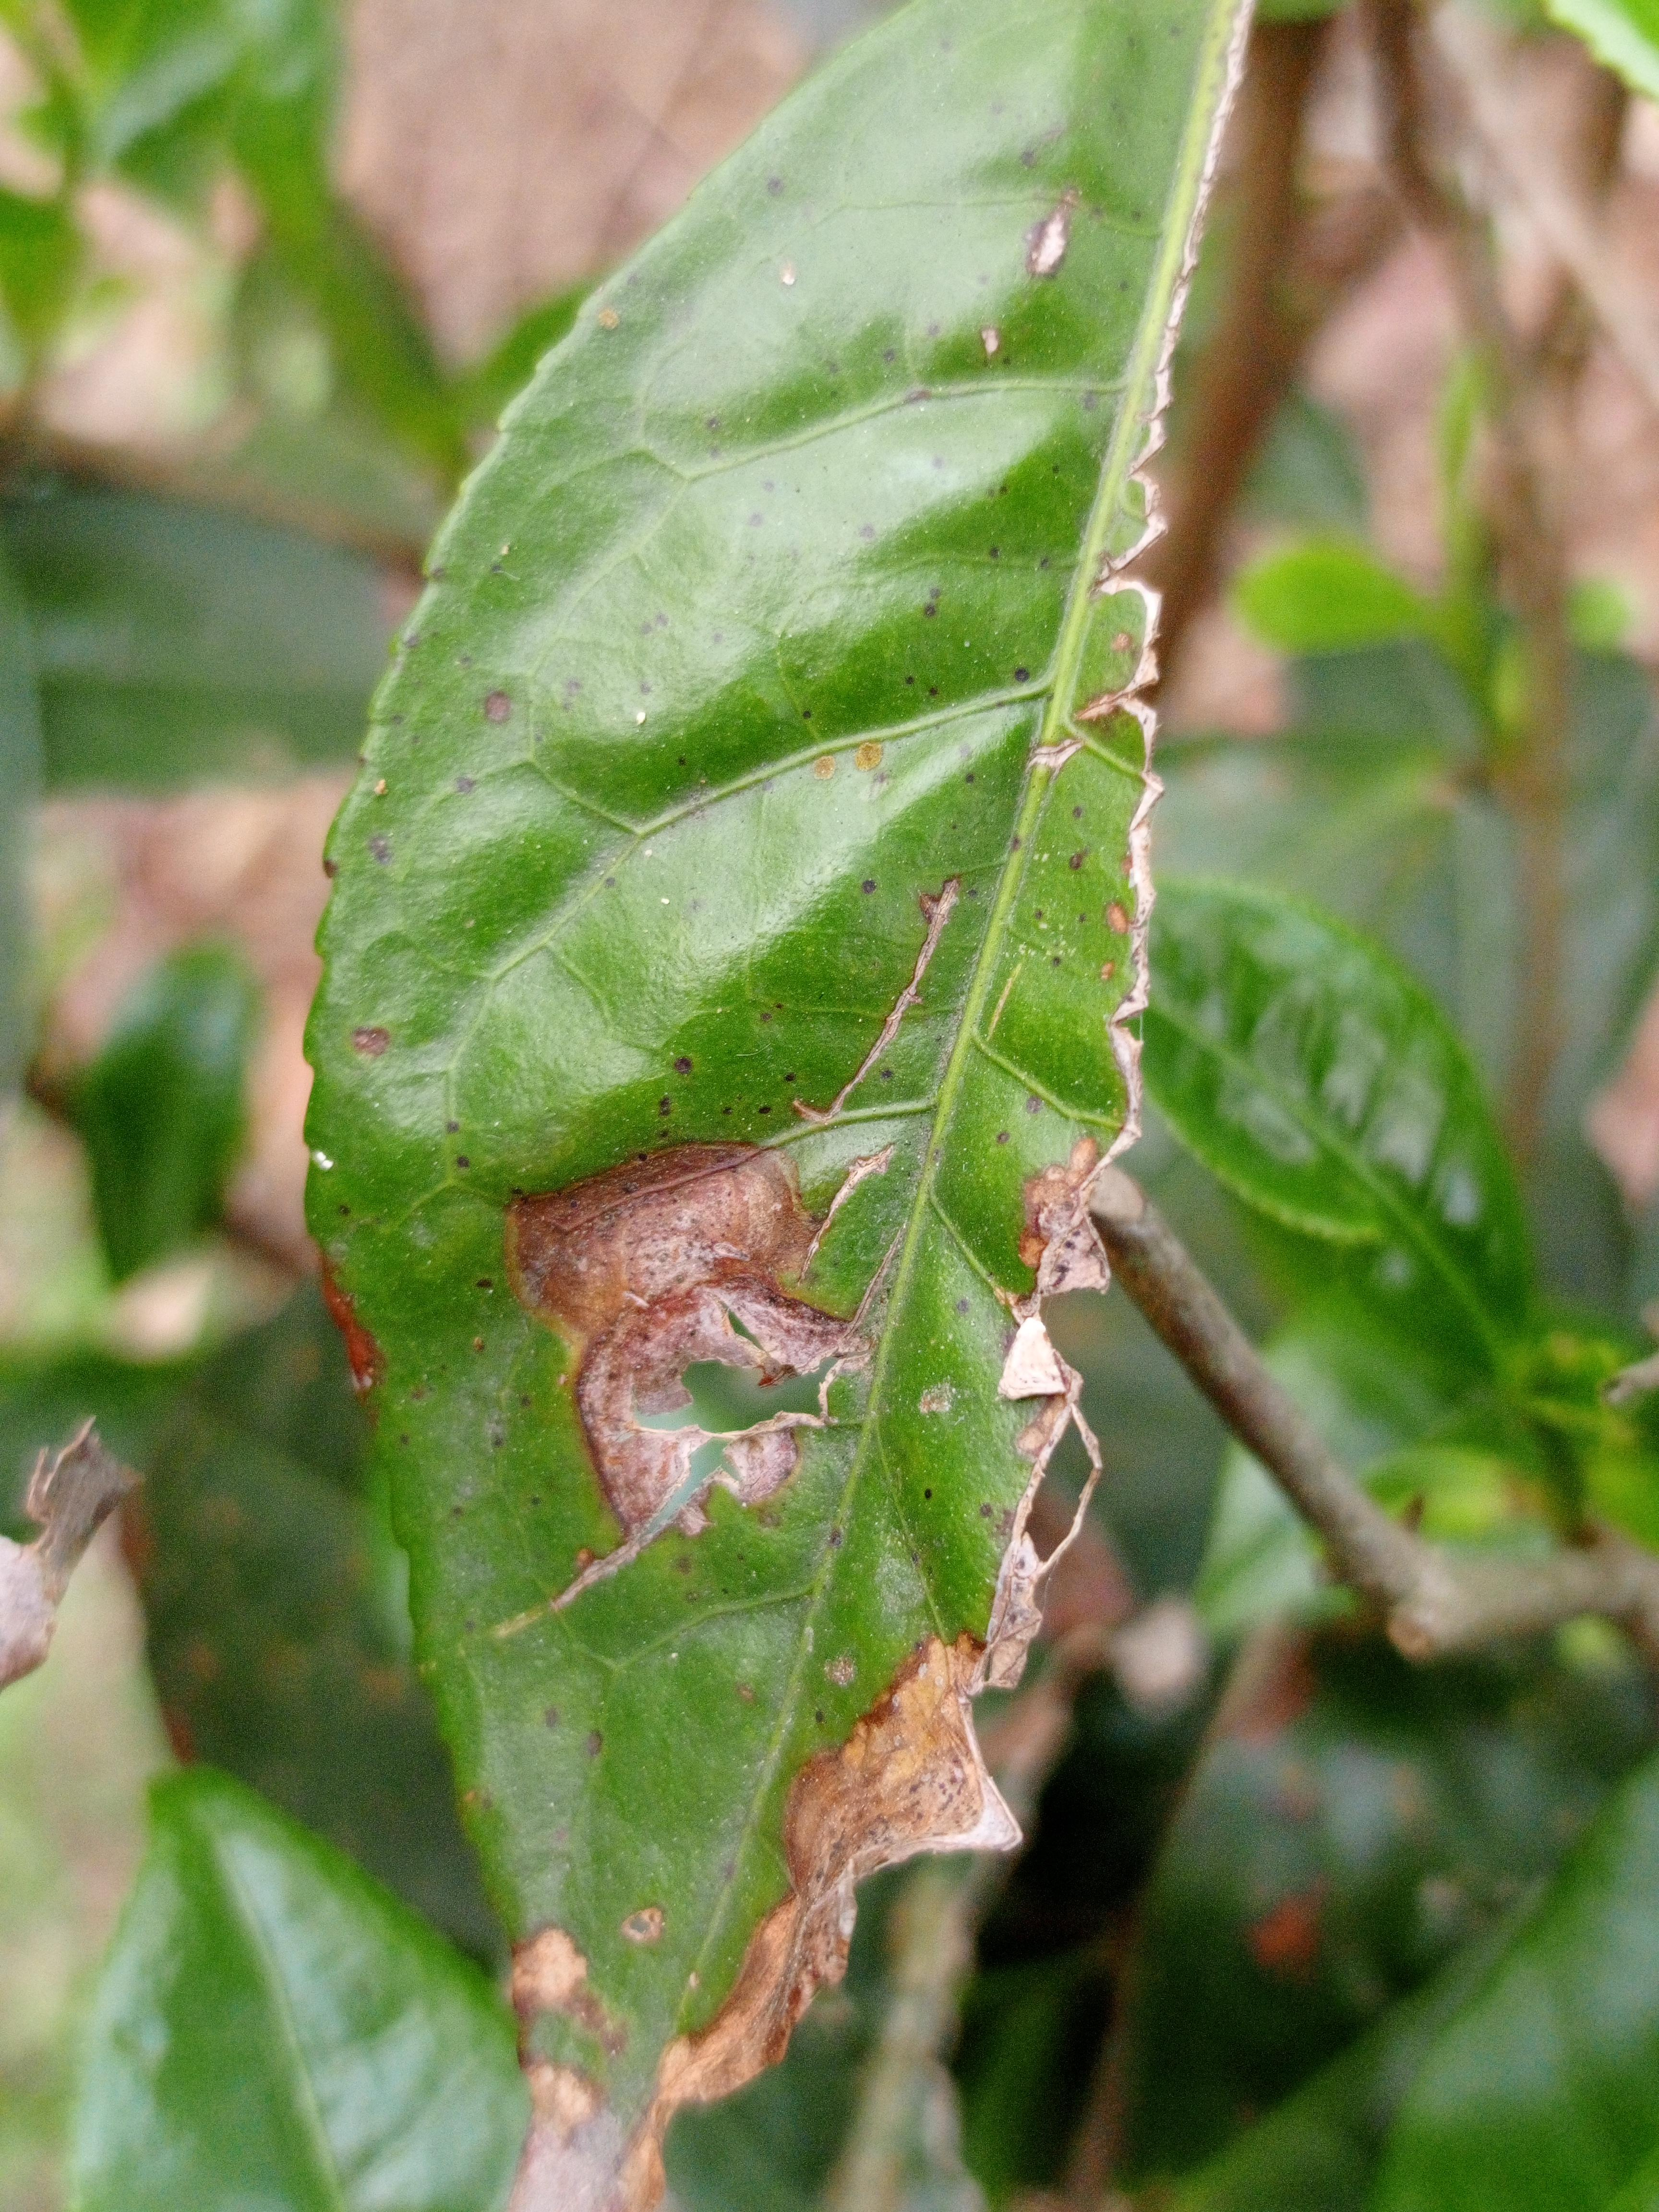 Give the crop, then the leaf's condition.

tea, blight
